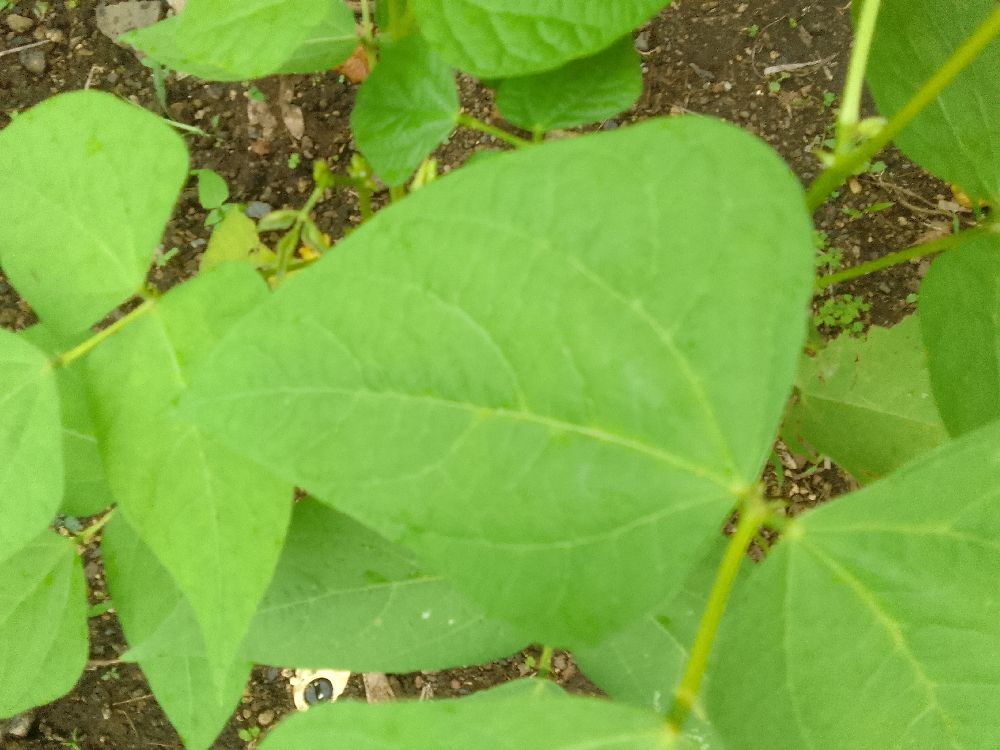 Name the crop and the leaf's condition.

common bean, healthy
